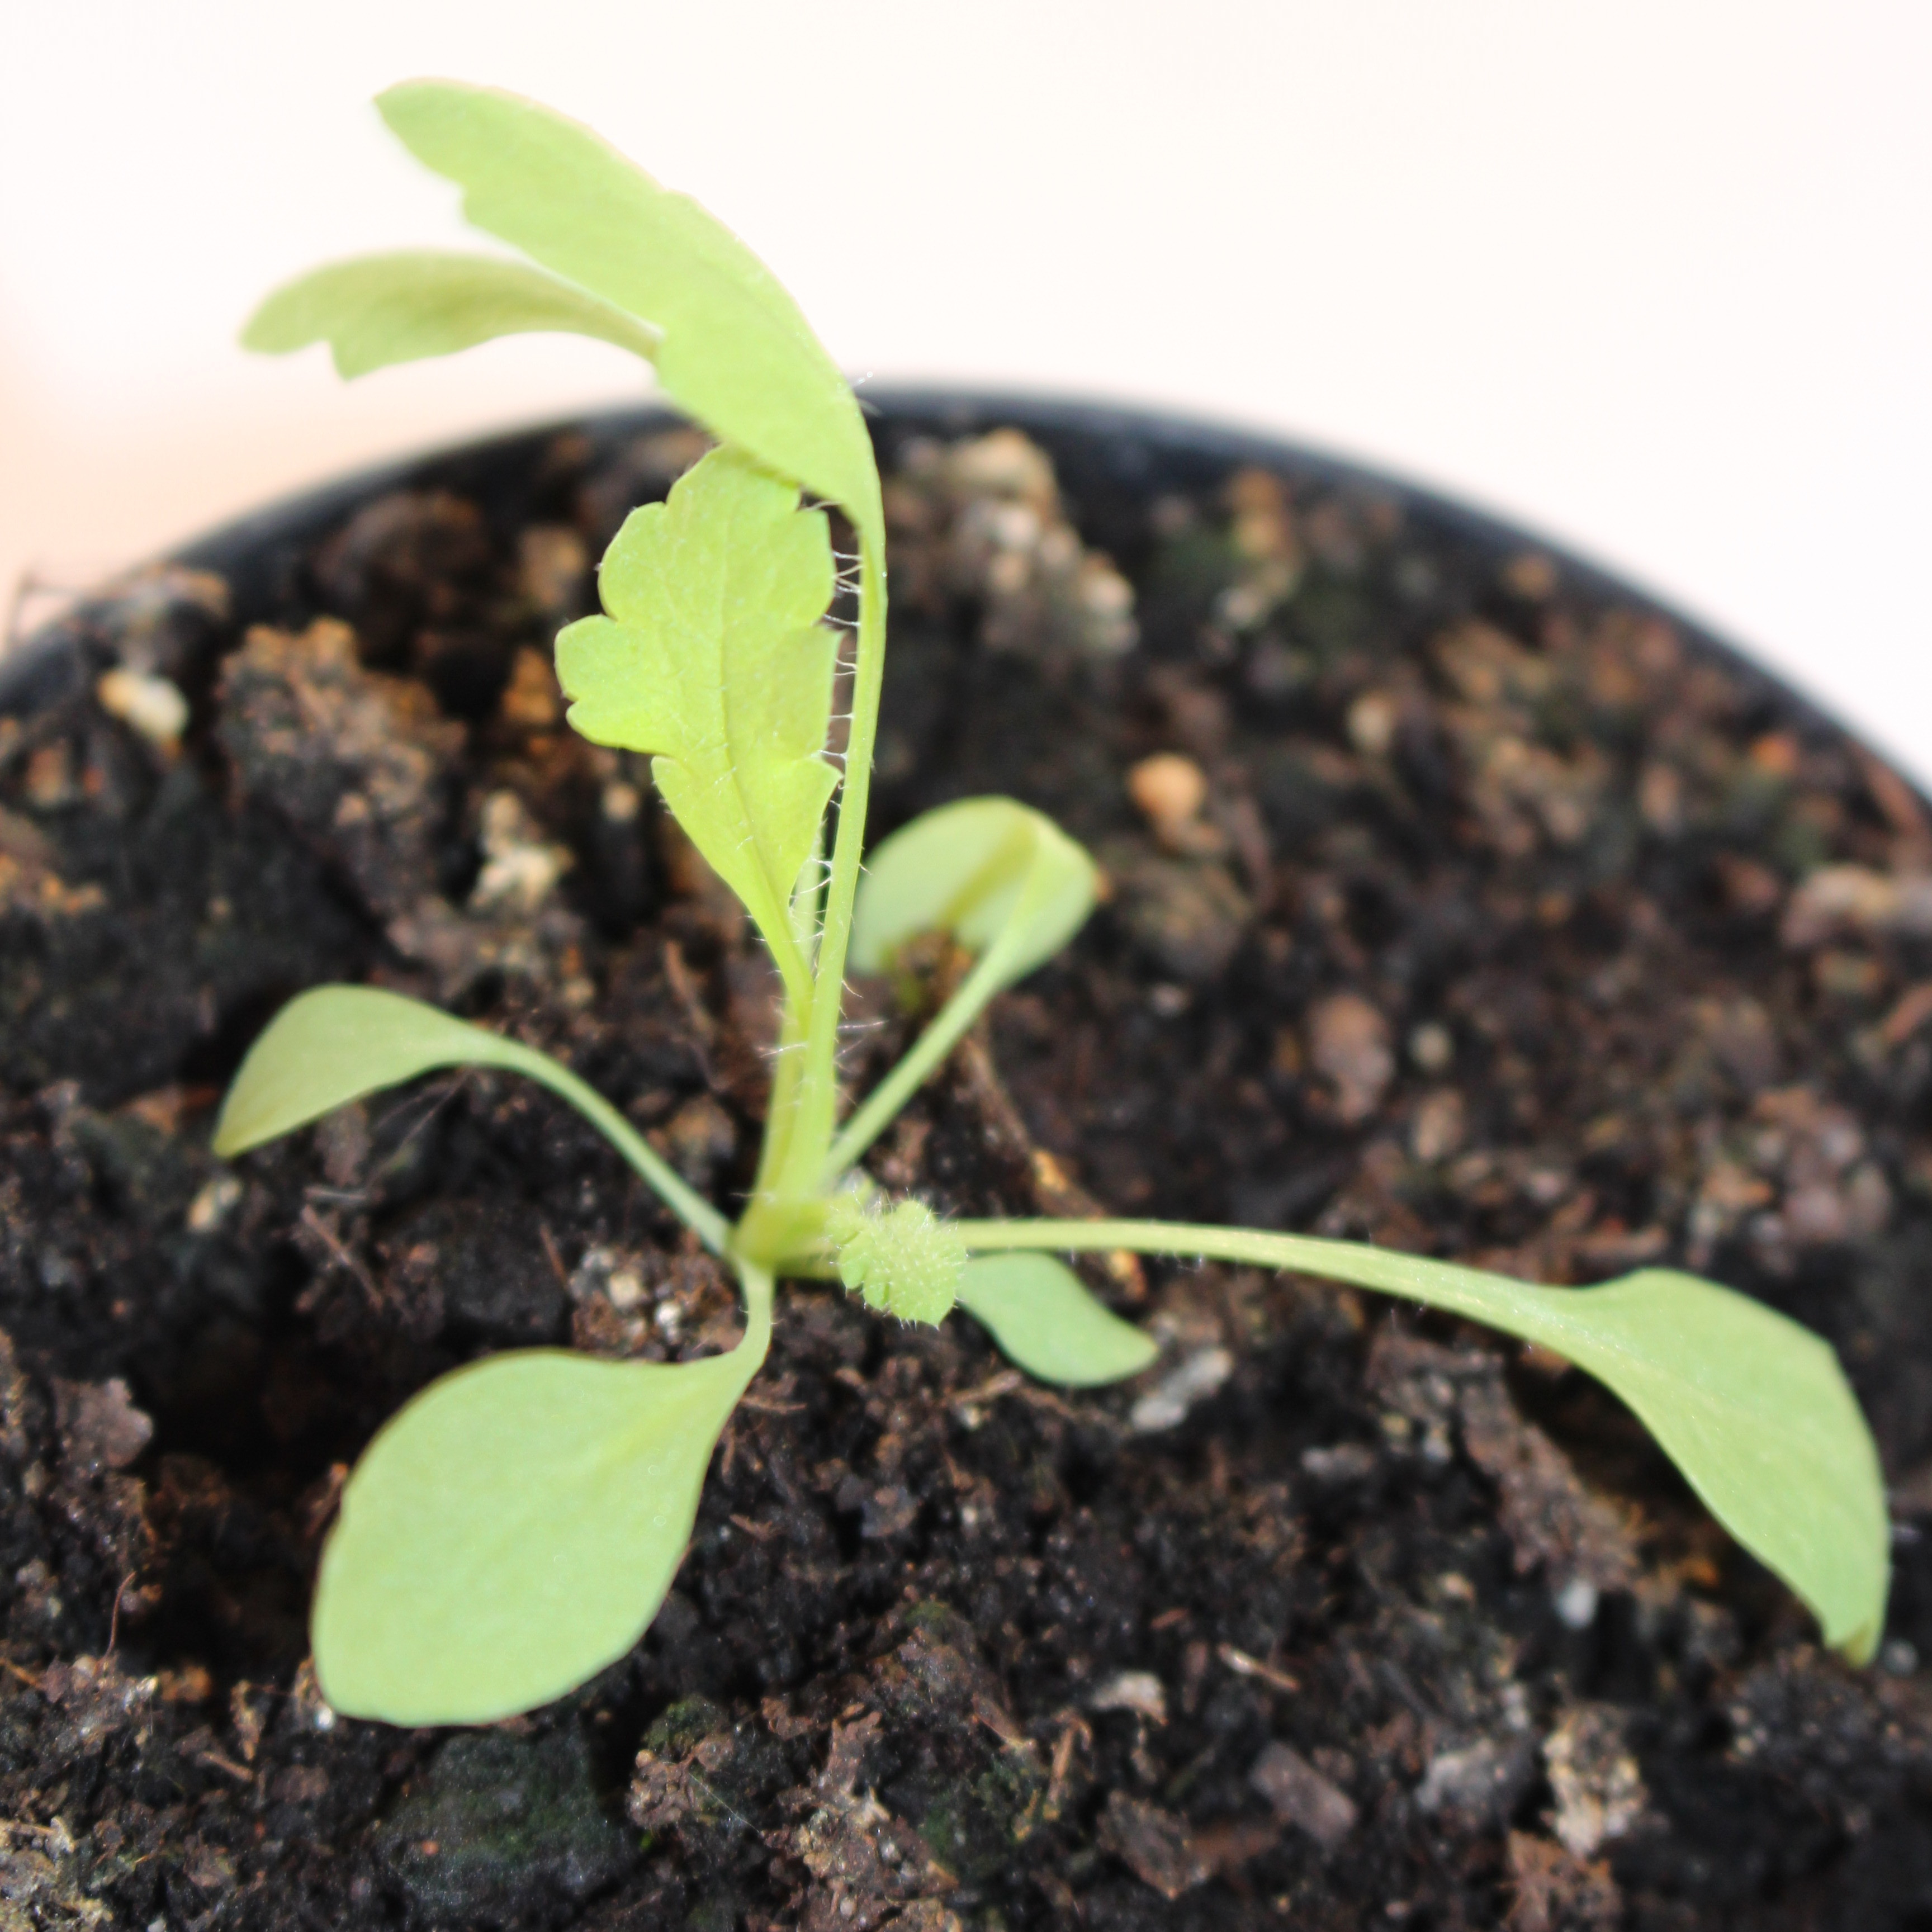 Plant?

Papaver rhoeas
